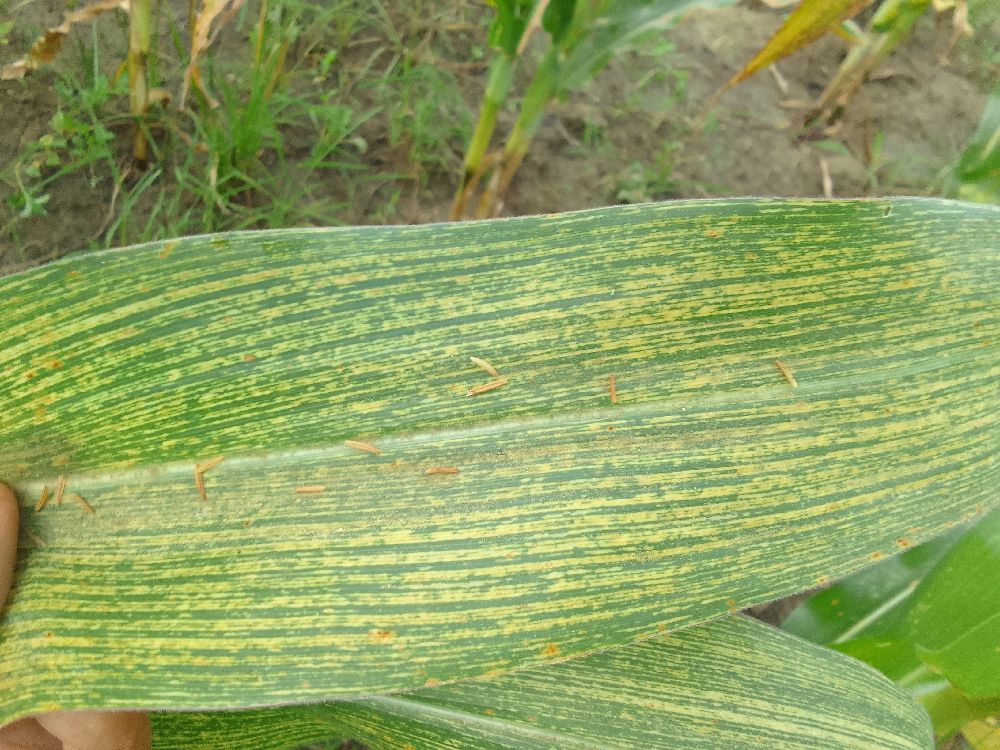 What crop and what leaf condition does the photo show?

maize, maize streak virus
